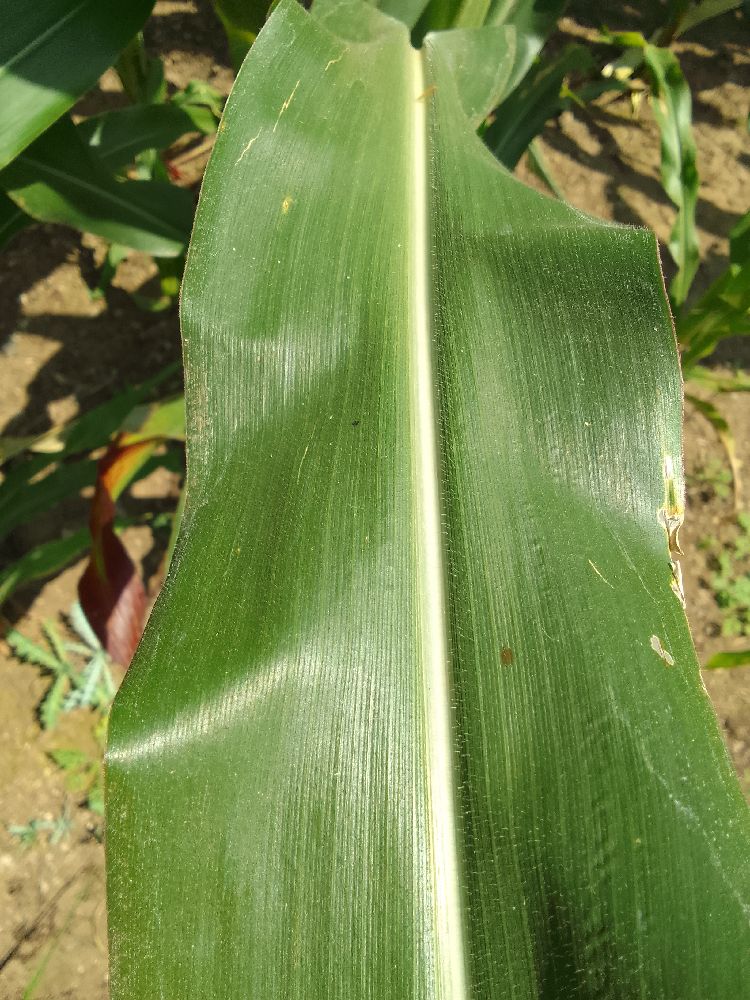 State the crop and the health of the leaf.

maize, healthy
